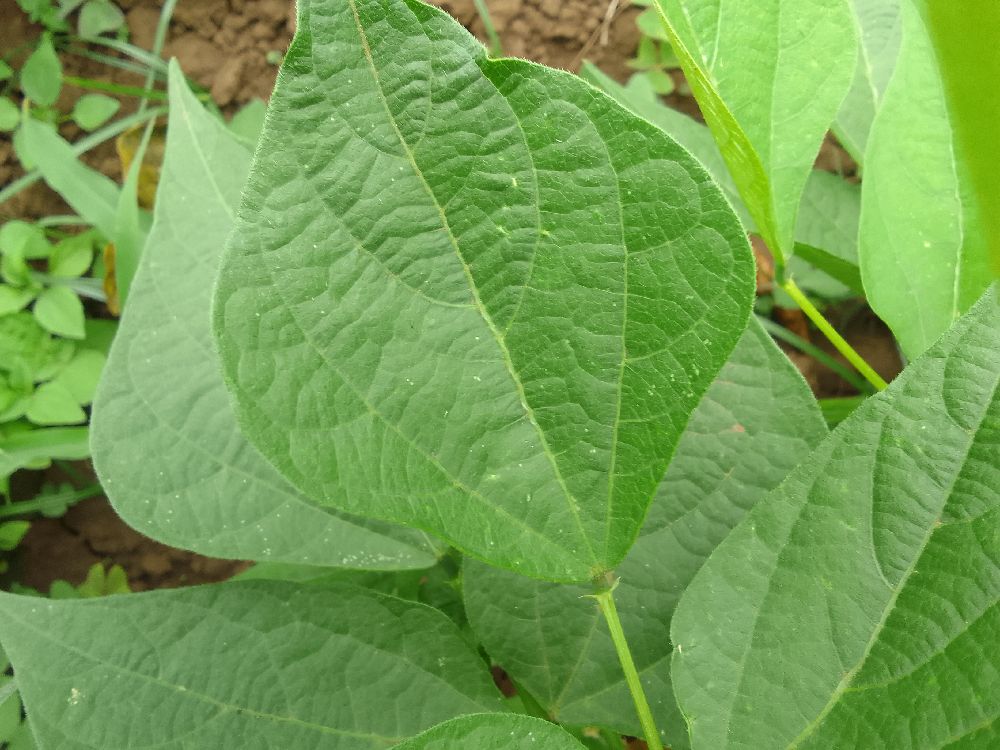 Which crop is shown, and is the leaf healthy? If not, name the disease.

common bean, healthy
